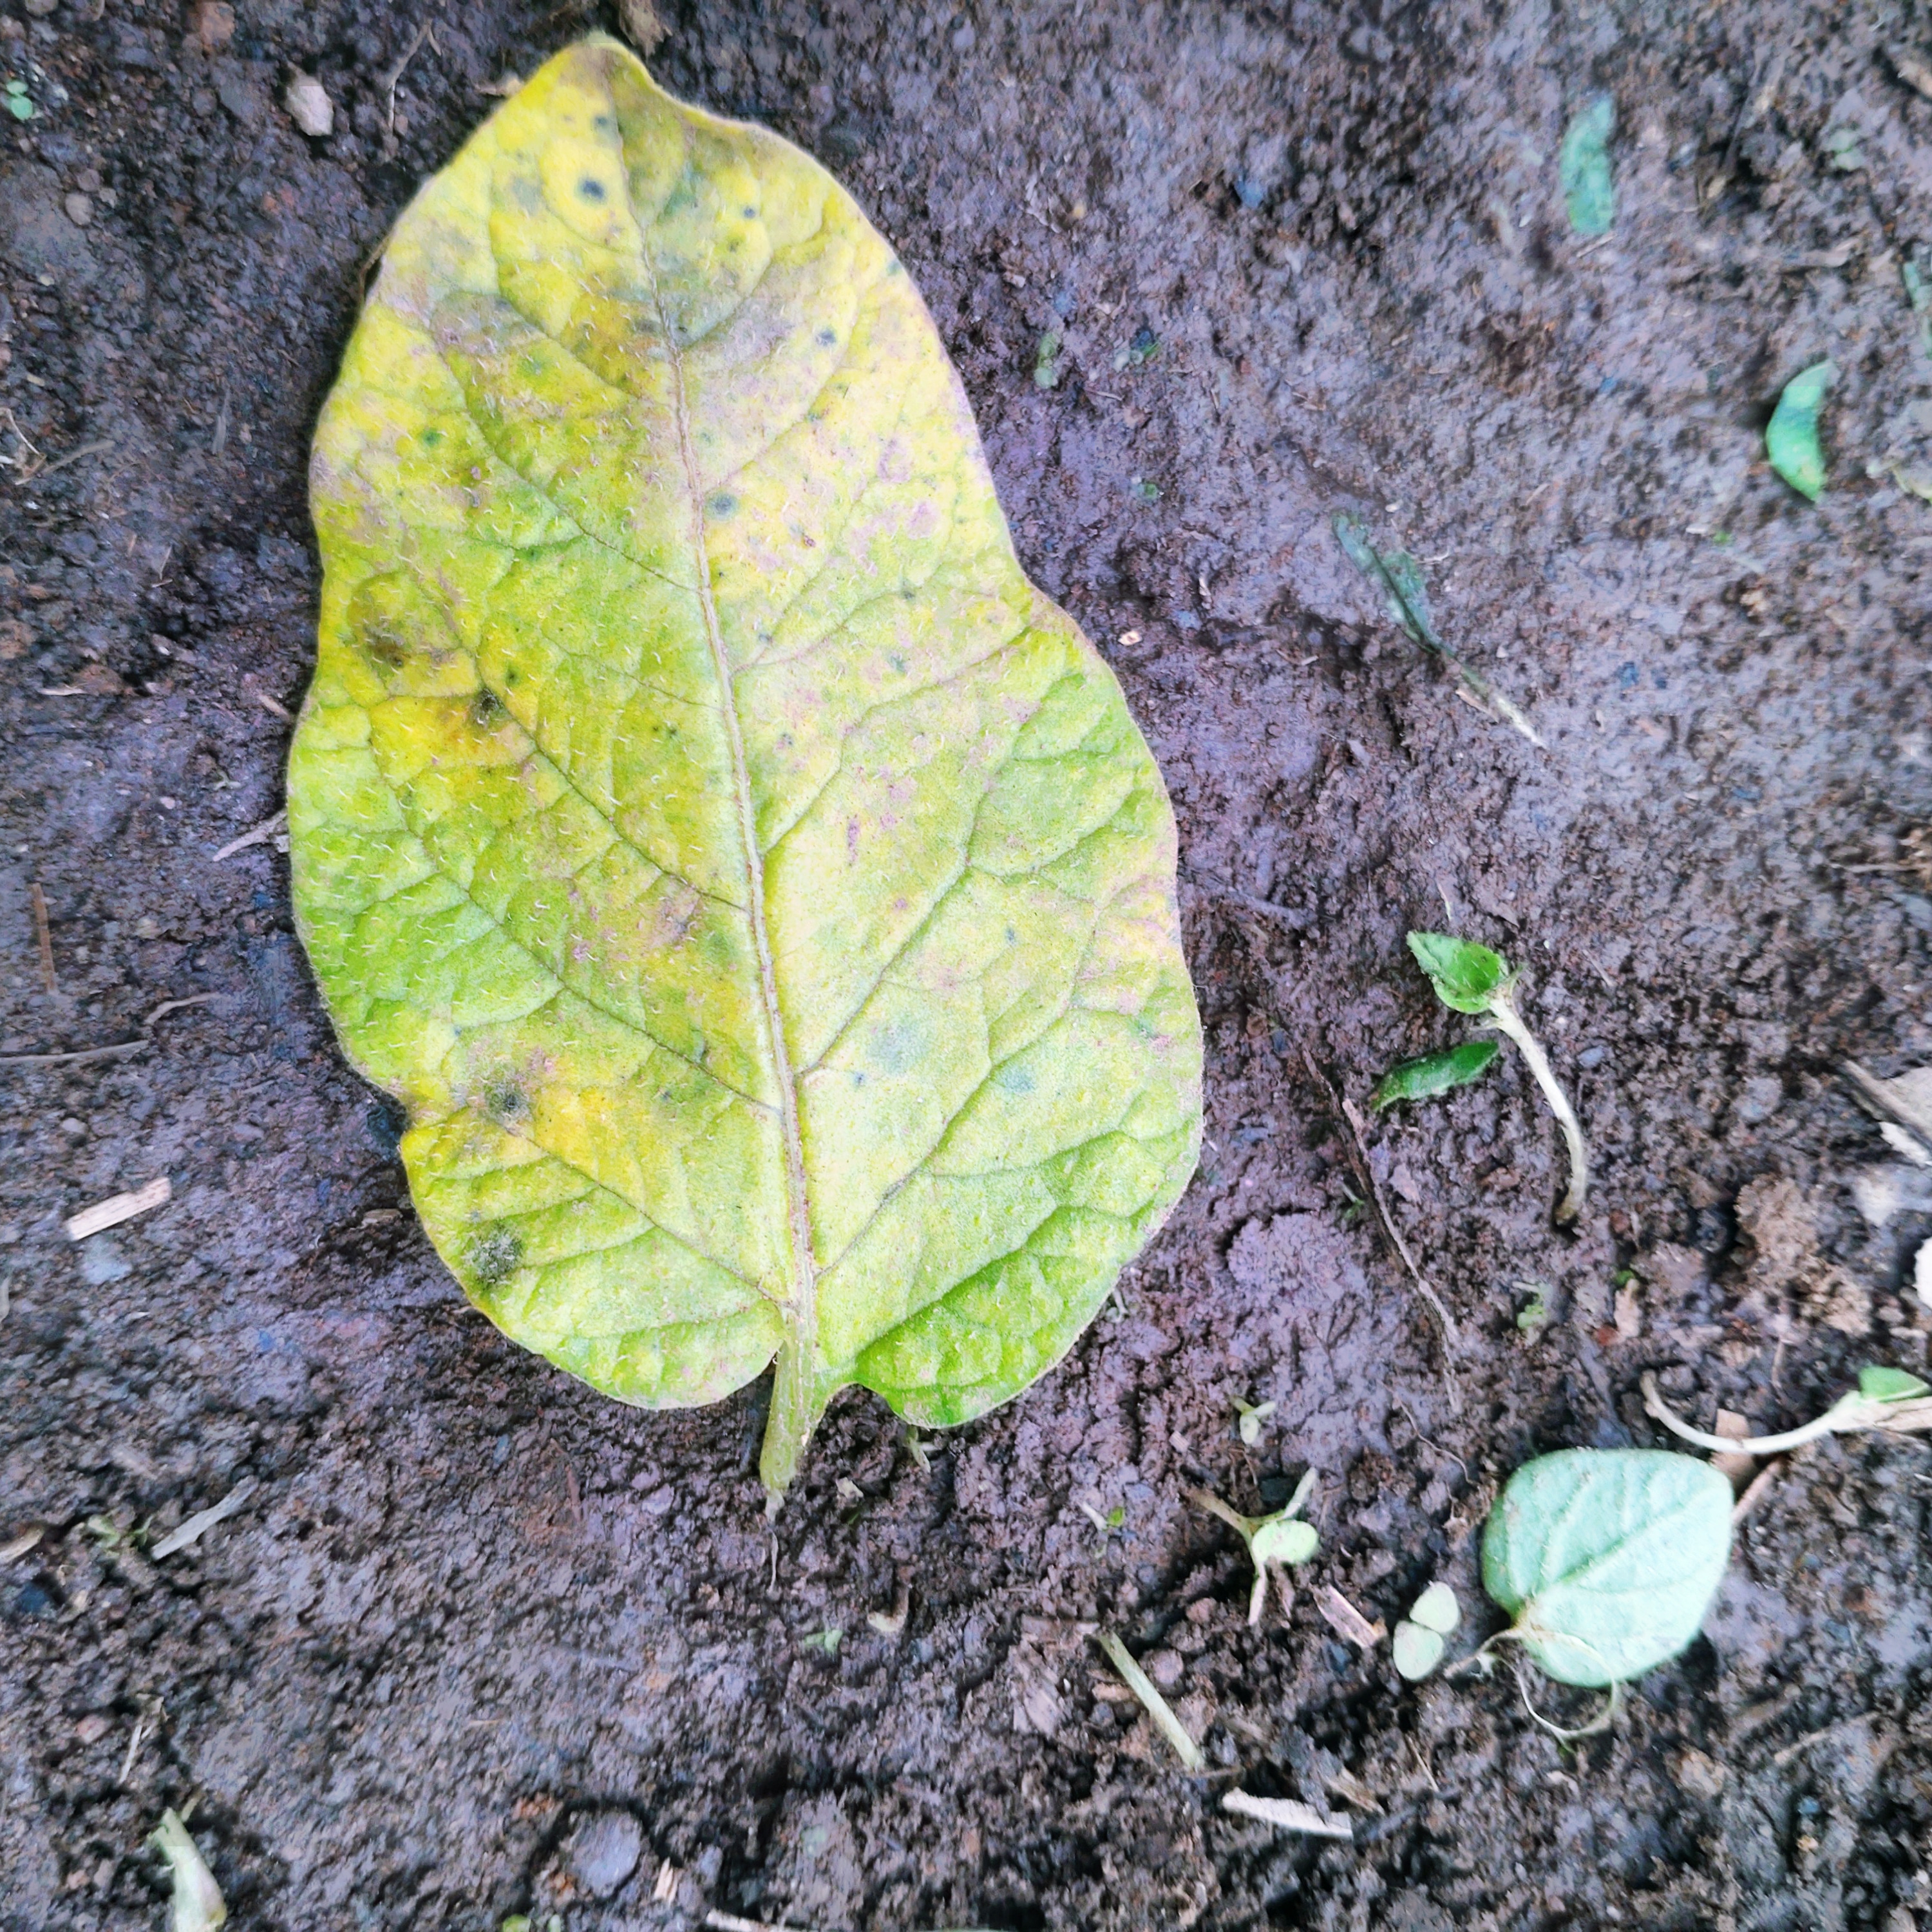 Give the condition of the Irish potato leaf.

late blight
